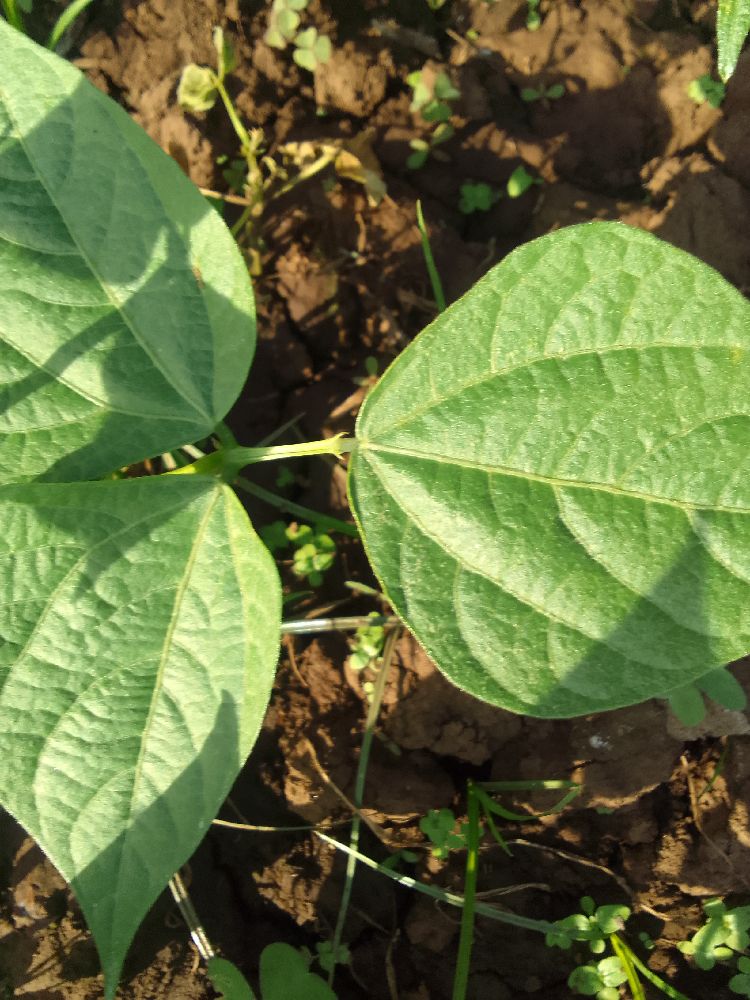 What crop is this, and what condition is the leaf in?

common bean, healthy
